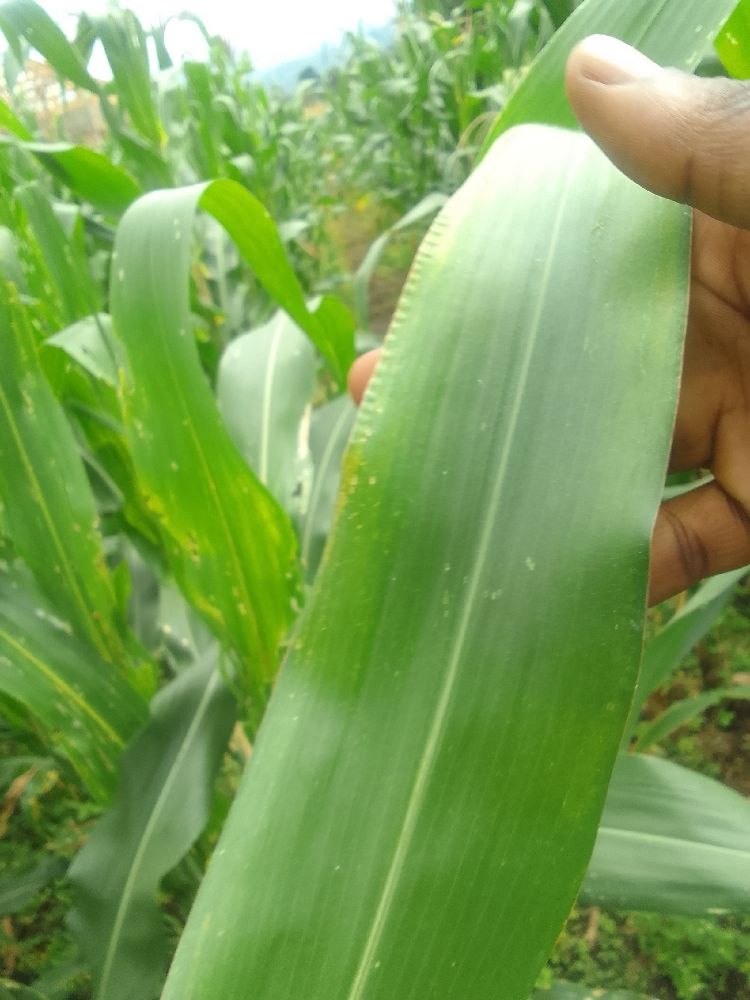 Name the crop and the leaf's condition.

maize, healthy
